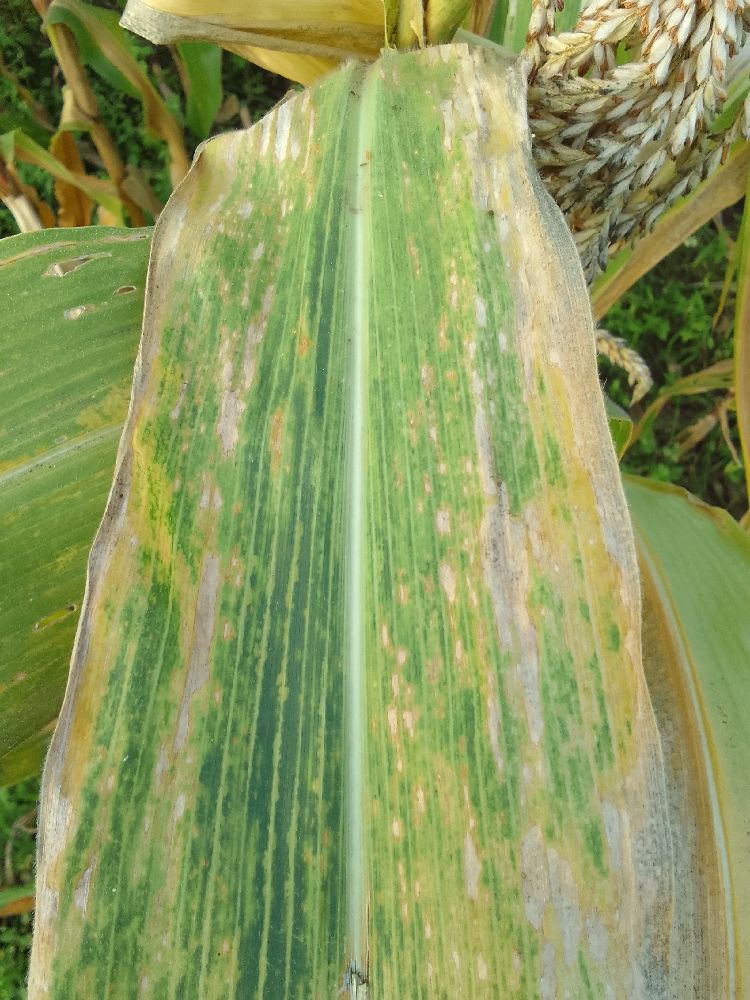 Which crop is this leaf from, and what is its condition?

maize, maize lethal necrosis
